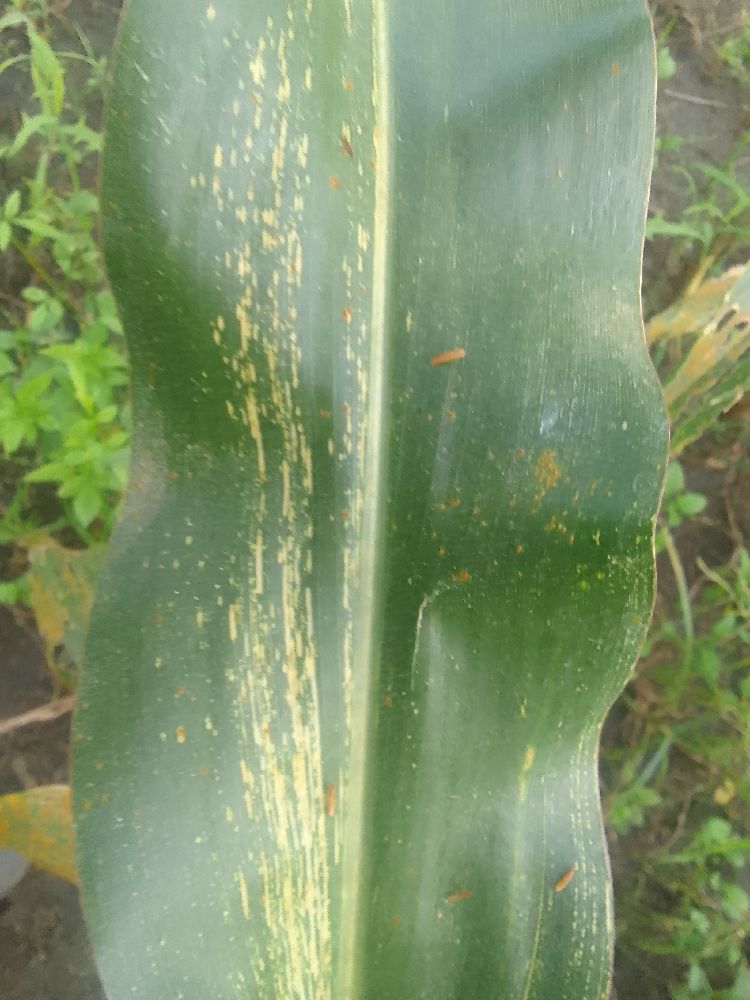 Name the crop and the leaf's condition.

maize, maize streak virus
